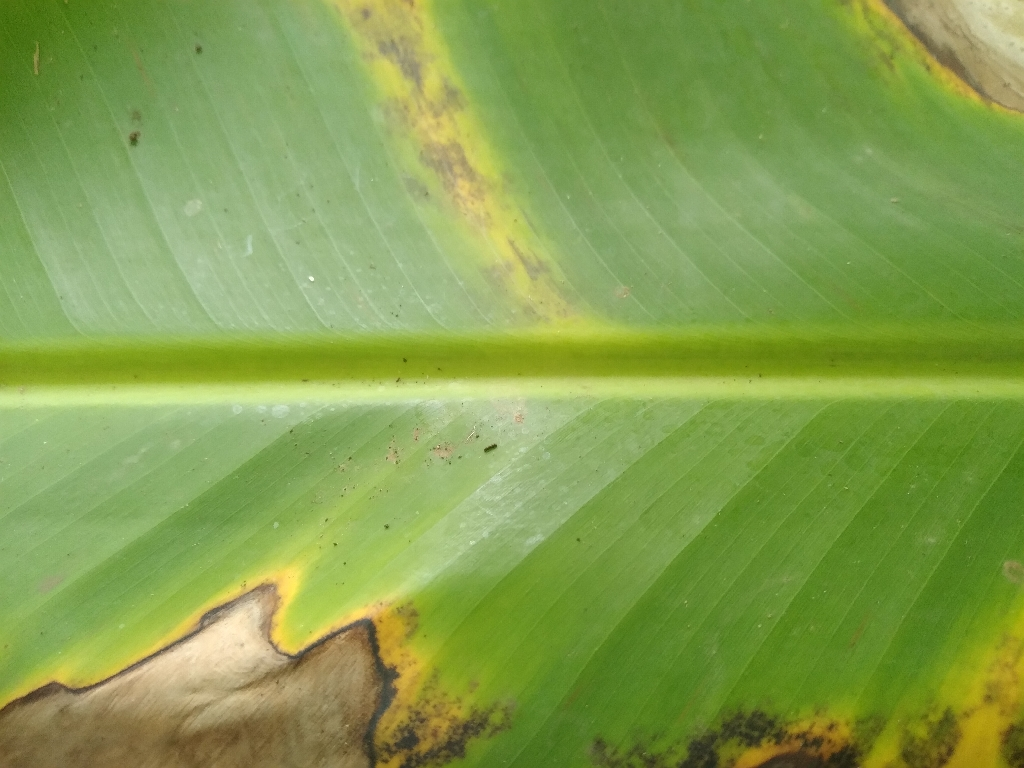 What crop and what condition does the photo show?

banana, black sigatoka
